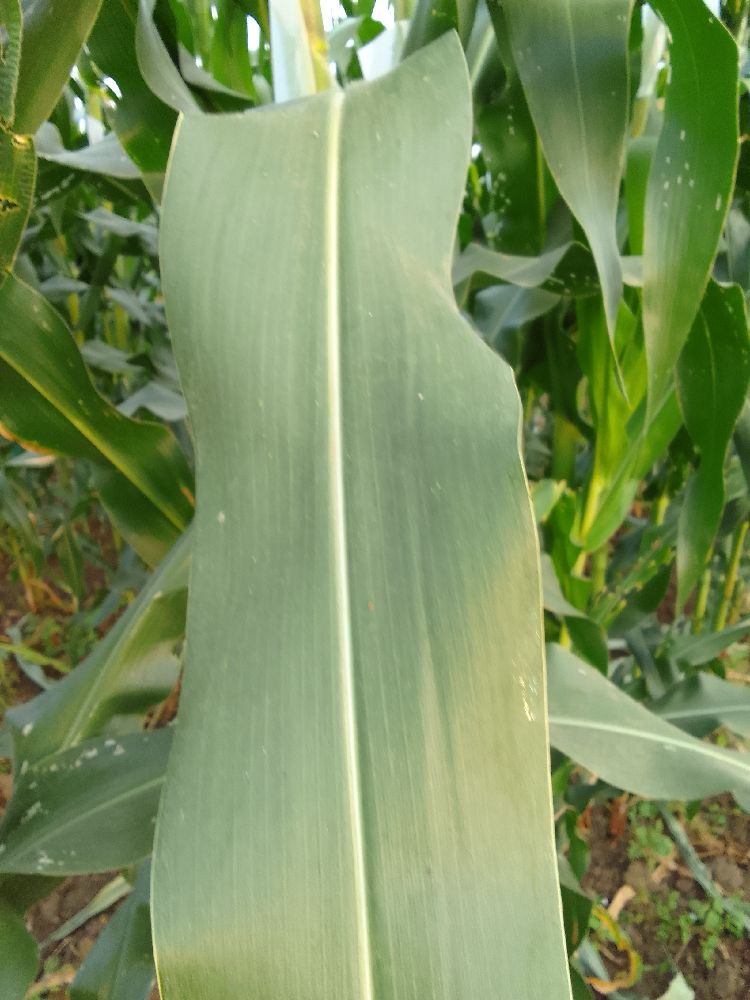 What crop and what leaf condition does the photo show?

maize, healthy
